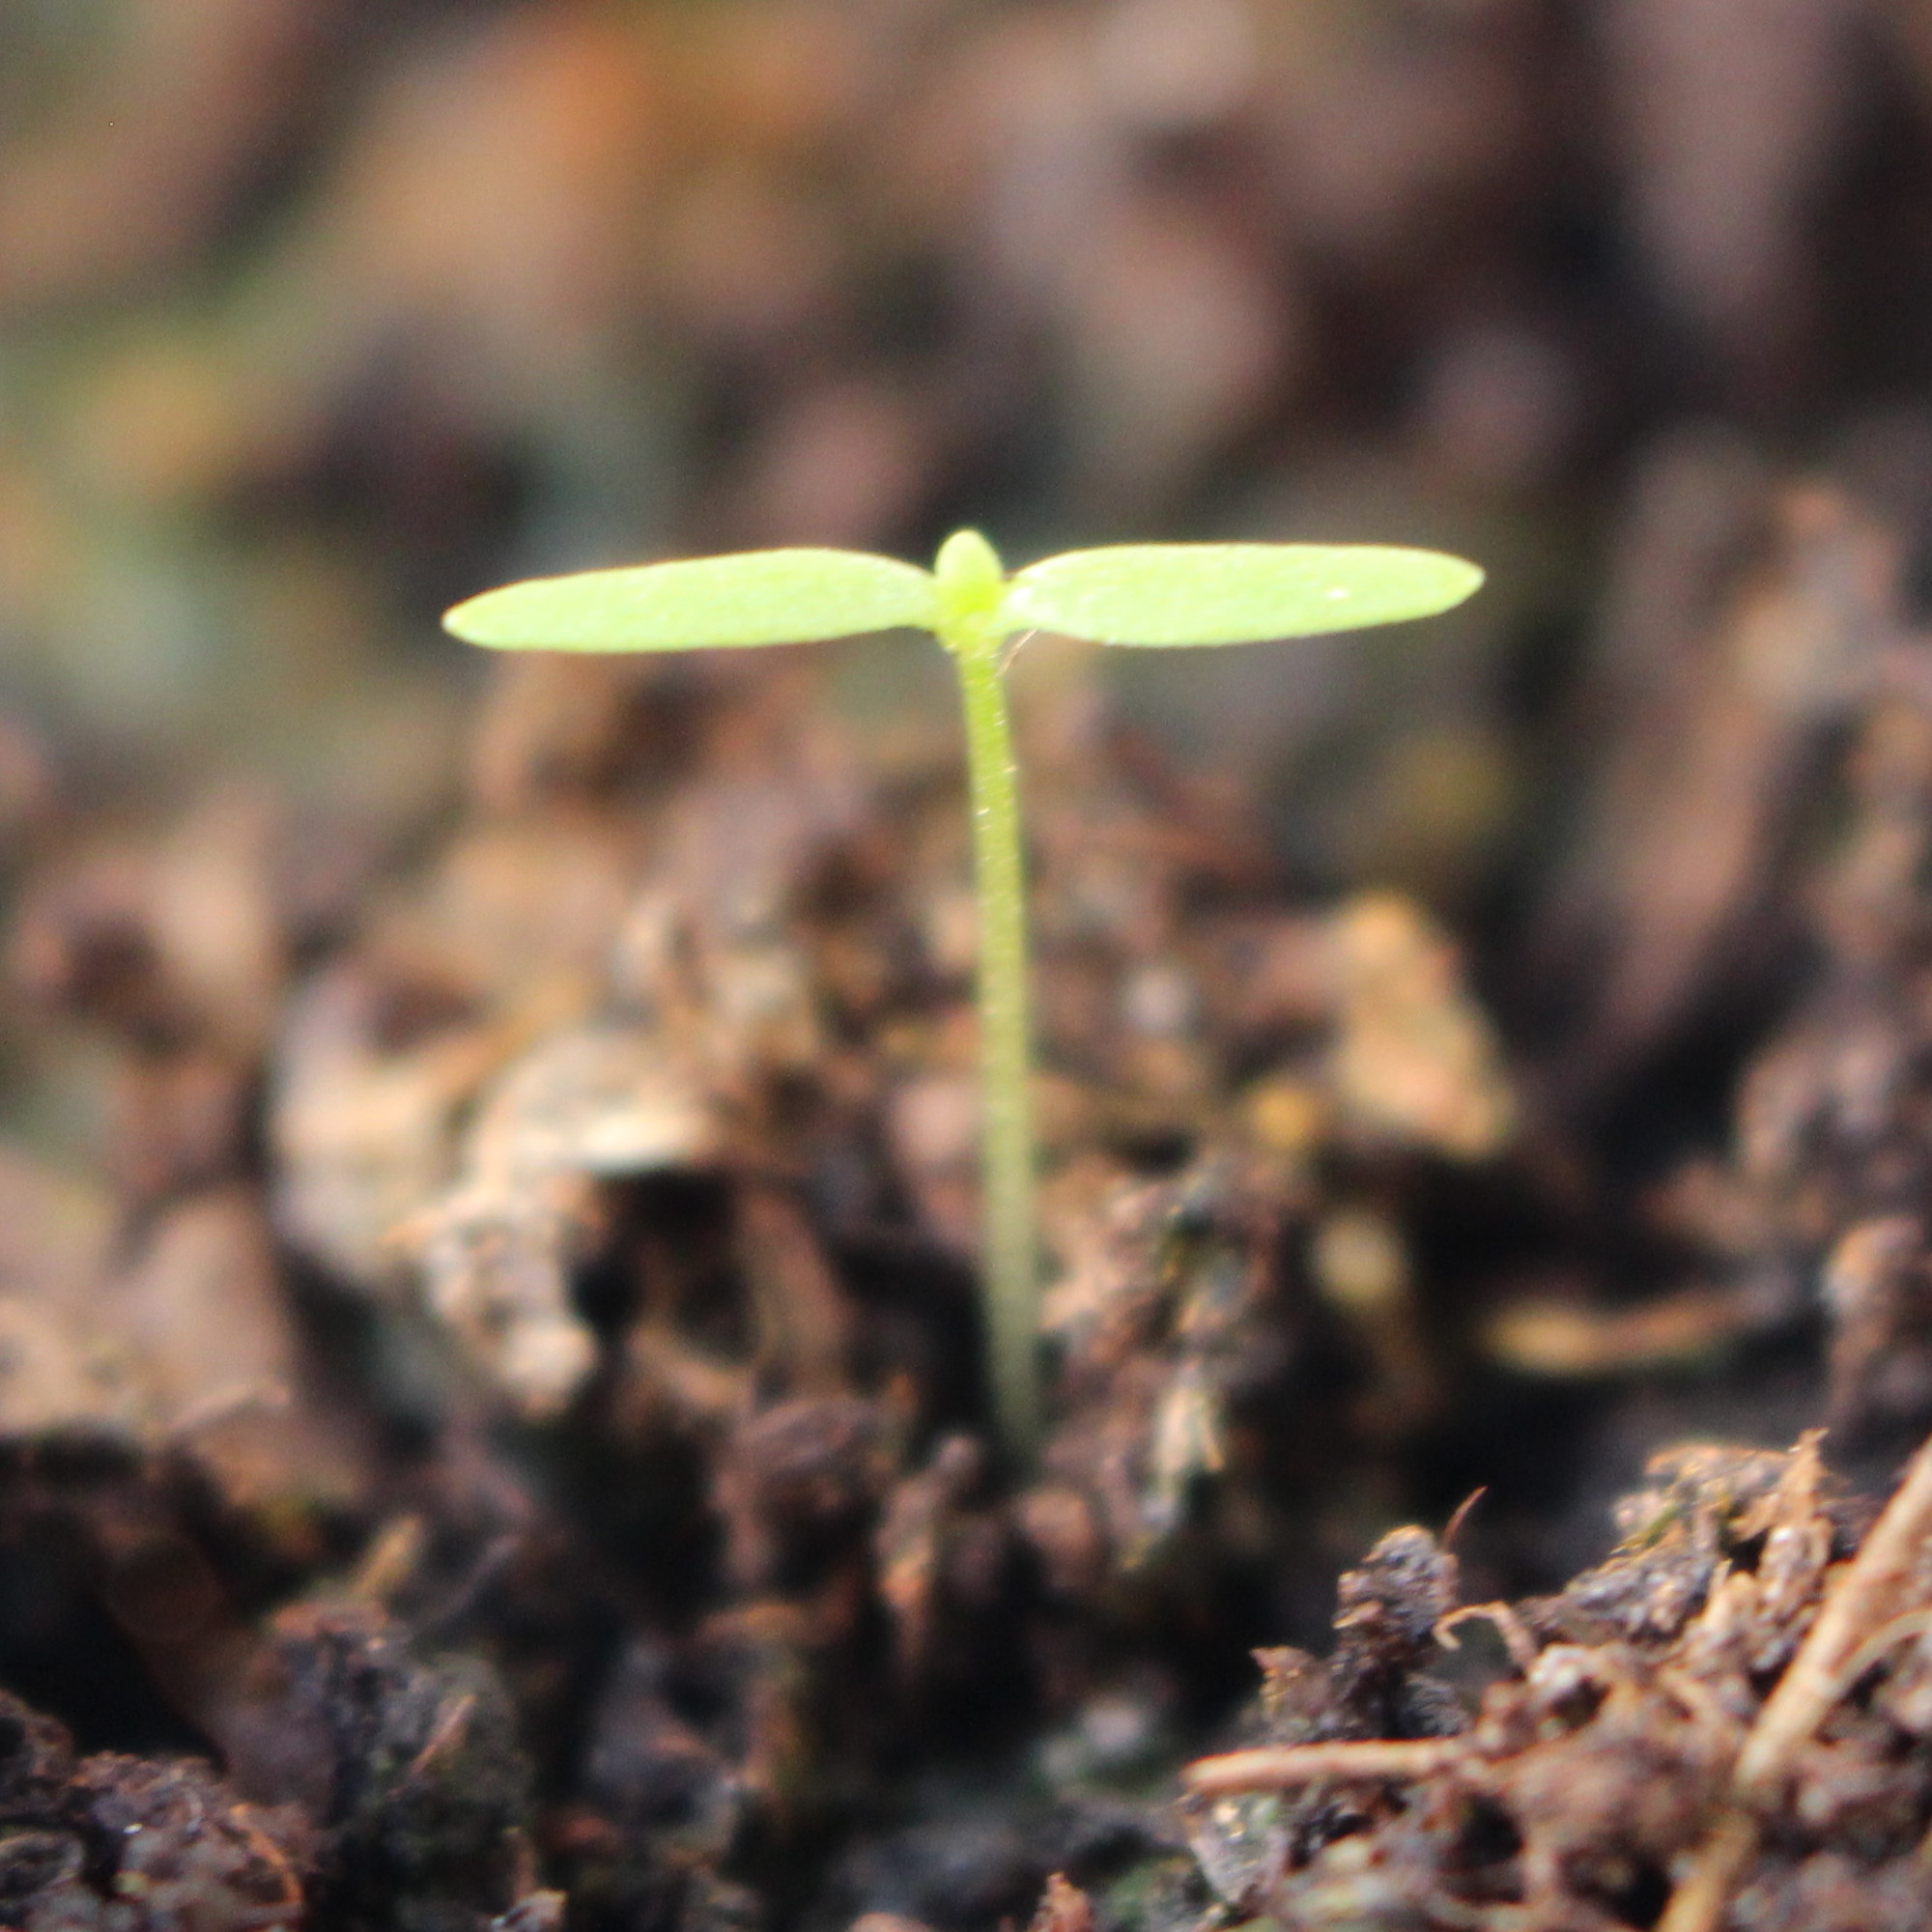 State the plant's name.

Papaver rhoeas
